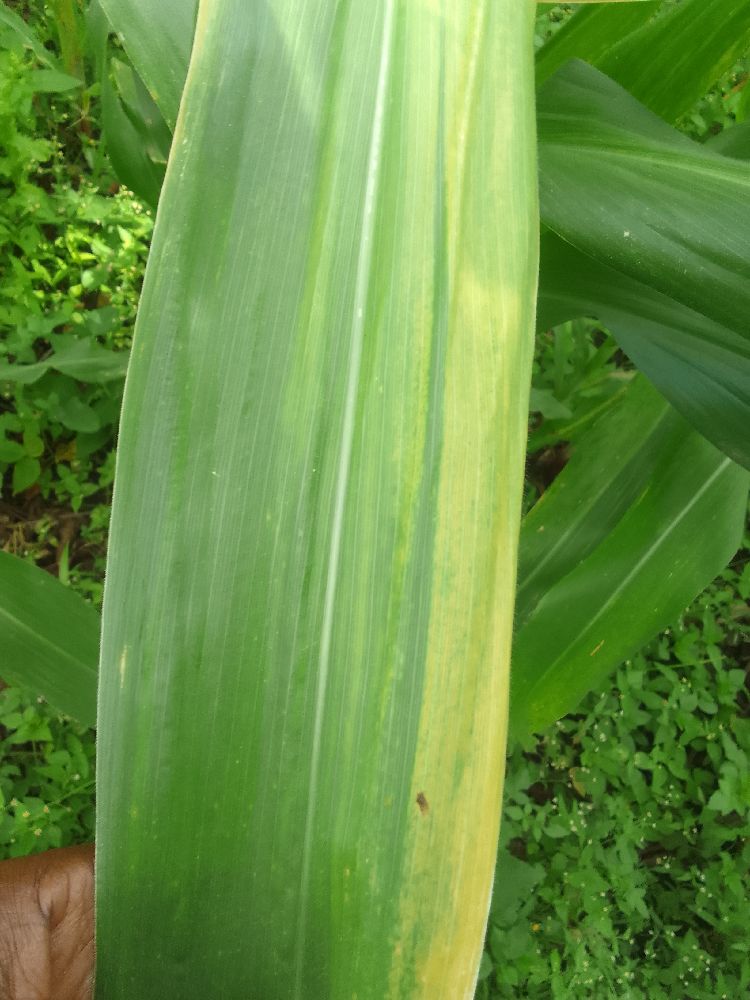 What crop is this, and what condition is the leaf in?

maize, maize lethal necrosis
